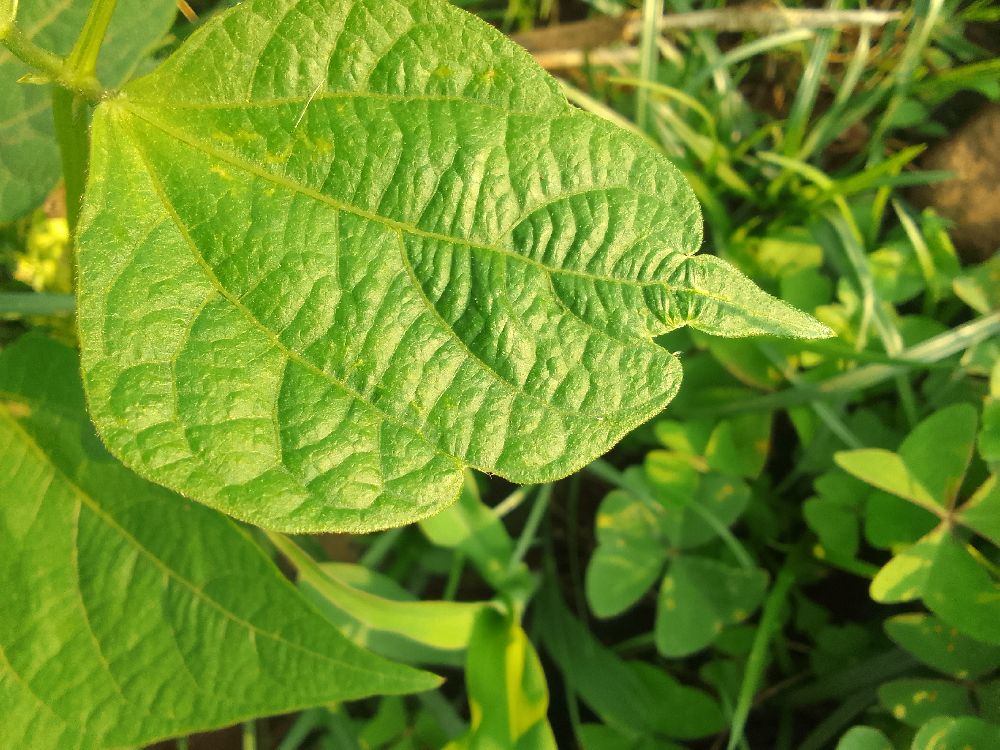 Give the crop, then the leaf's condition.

common bean, healthy
